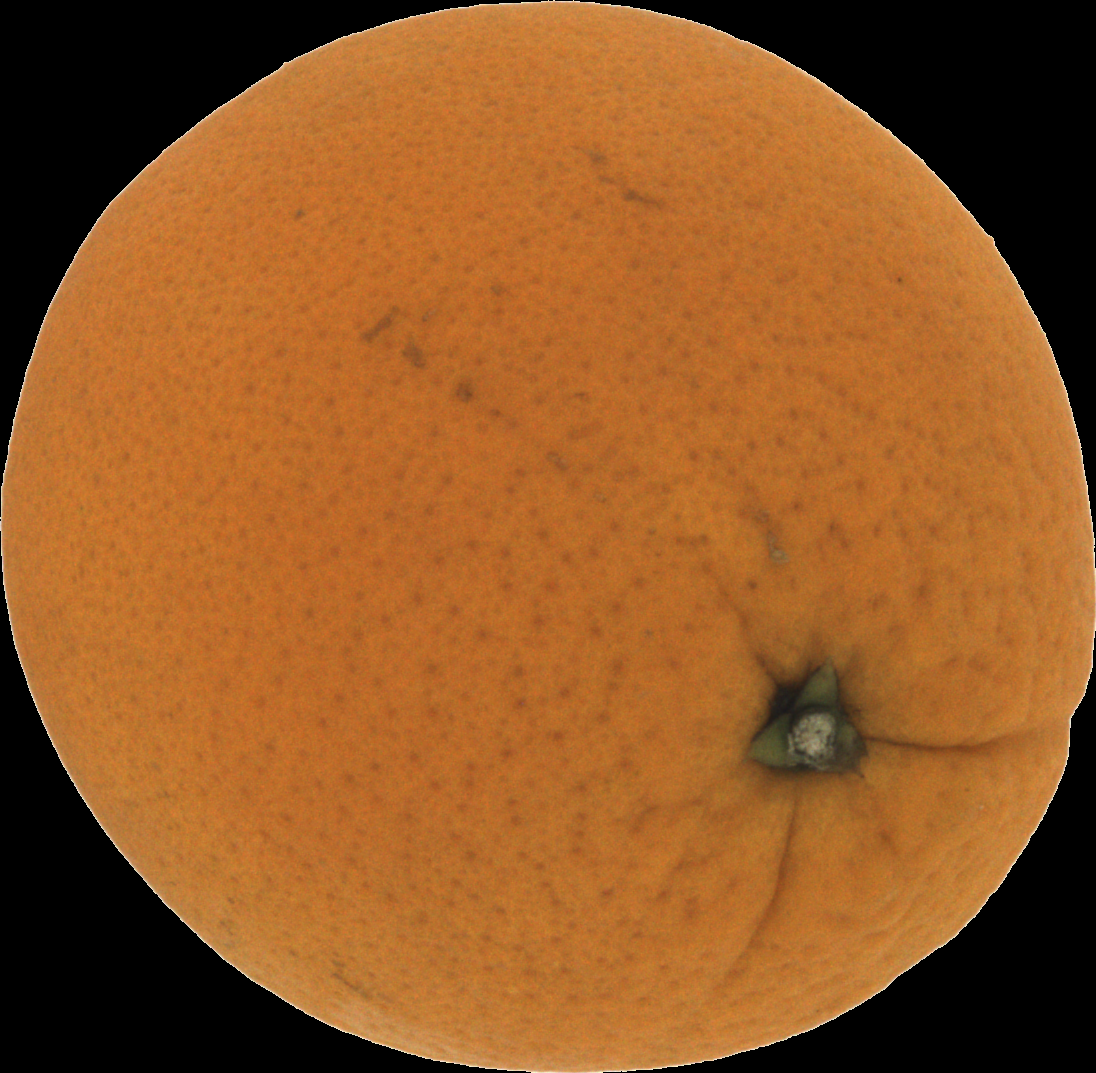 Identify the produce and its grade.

orange, good
